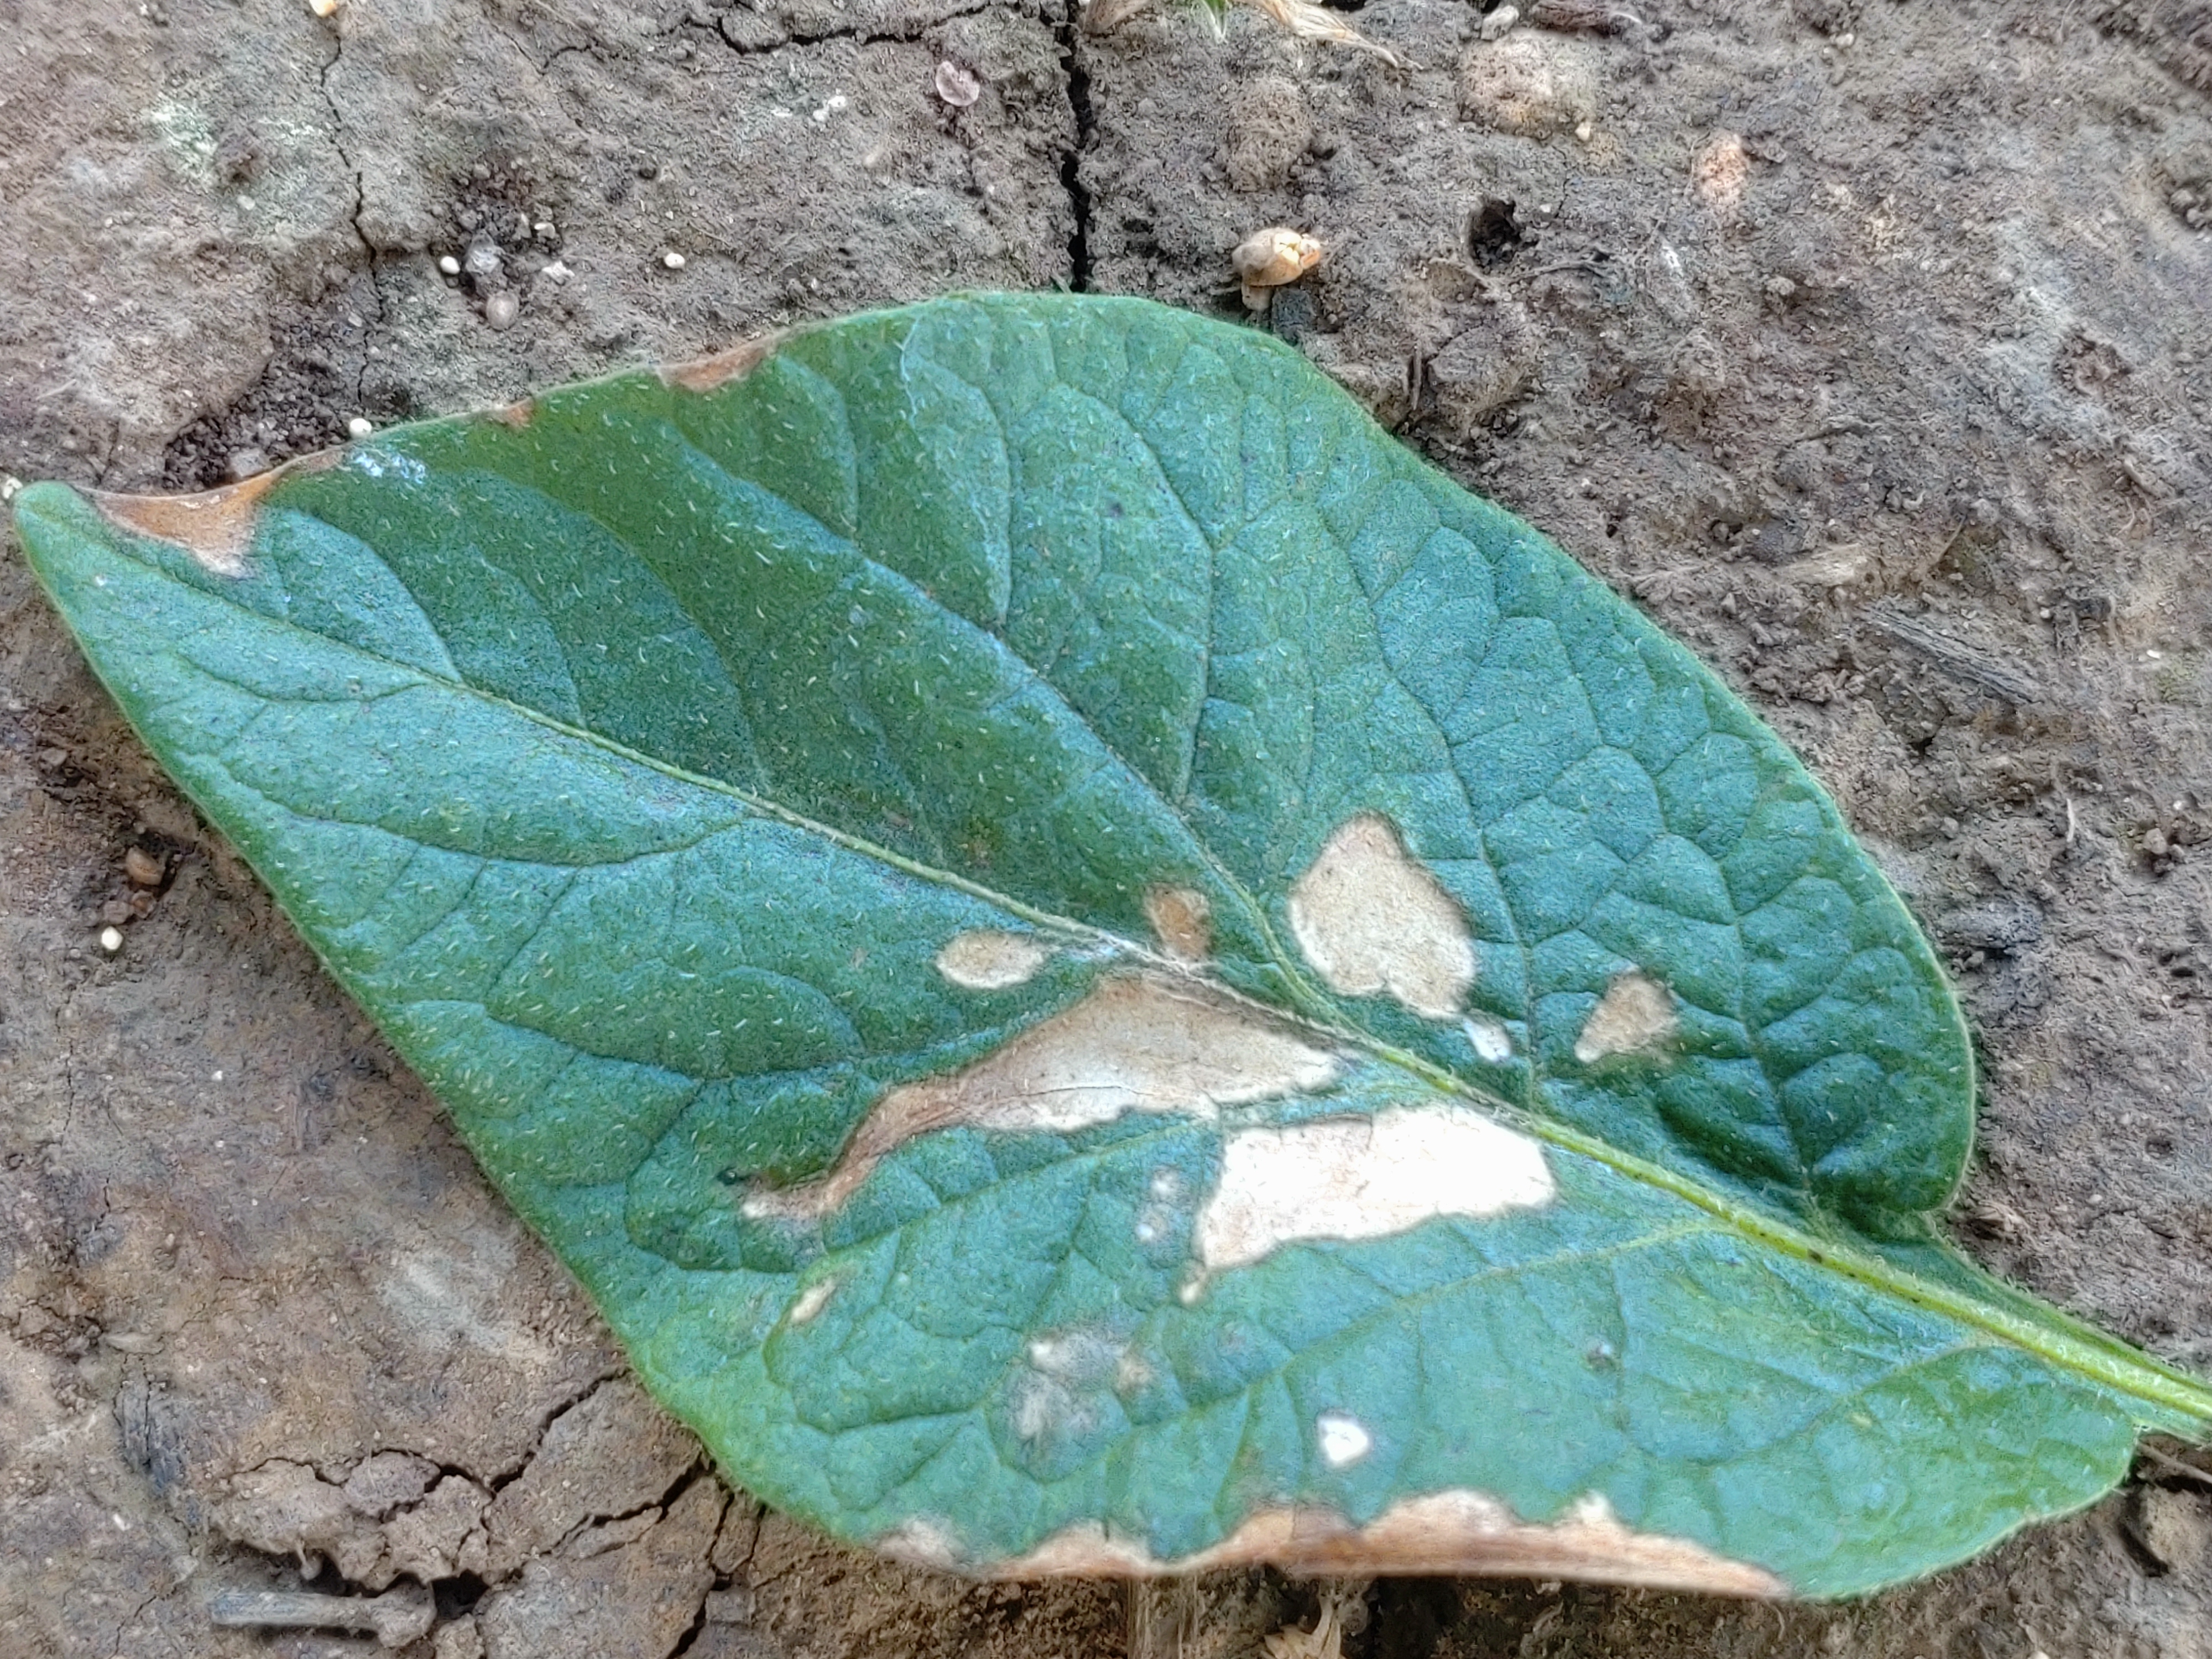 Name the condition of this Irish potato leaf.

early blight
